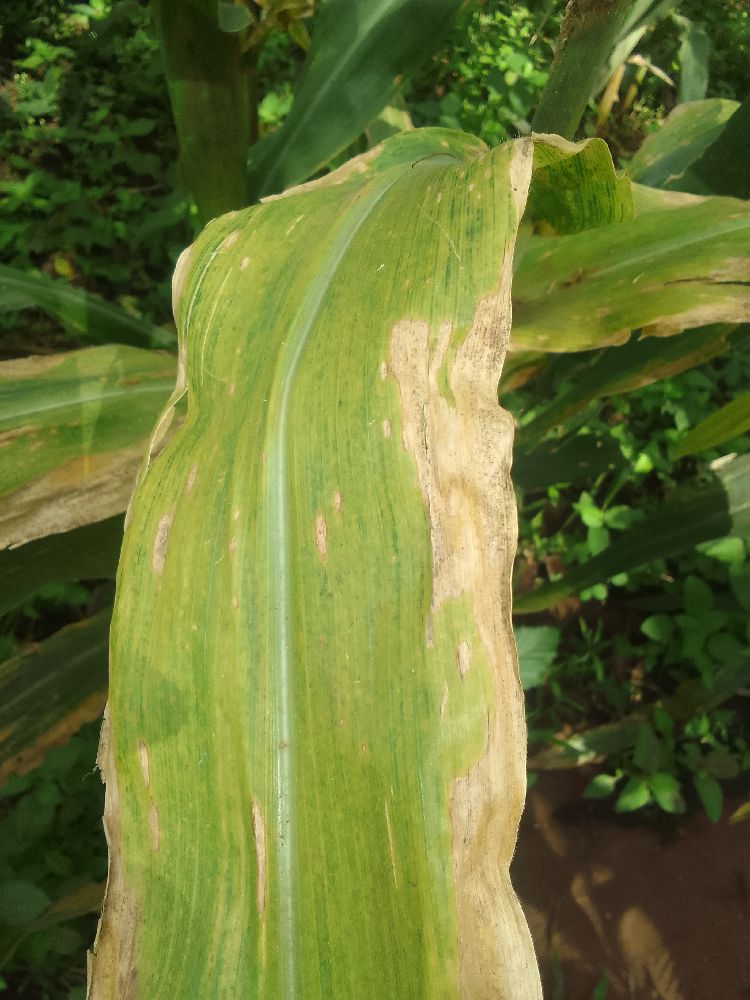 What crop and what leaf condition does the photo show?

maize, maize lethal necrosis
